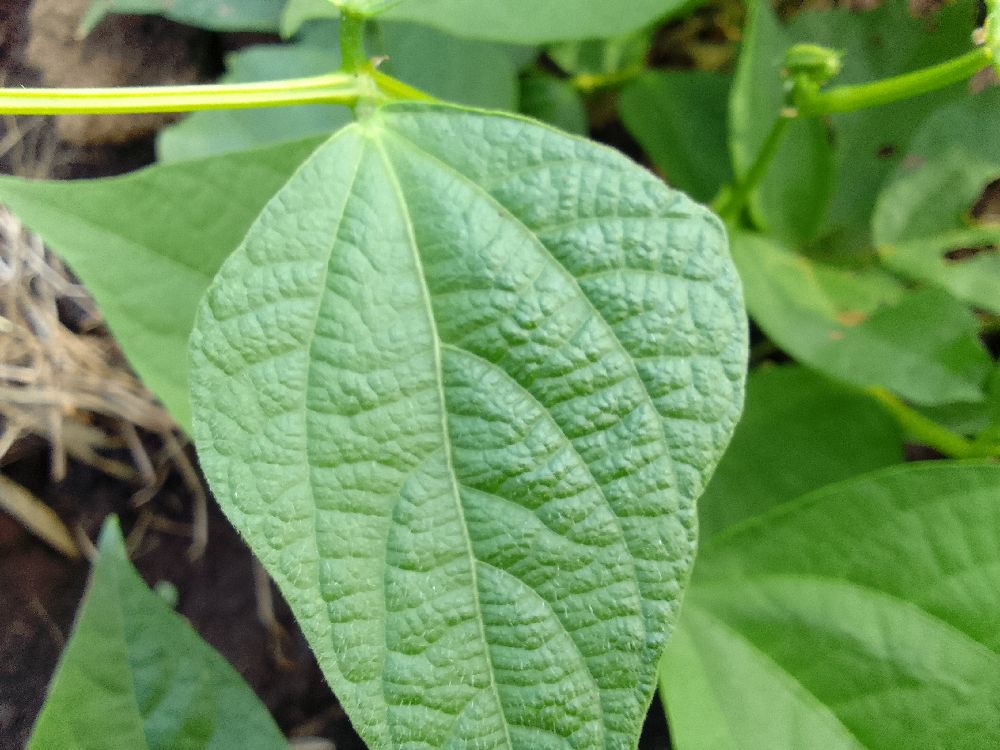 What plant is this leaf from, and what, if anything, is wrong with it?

common bean, healthy
